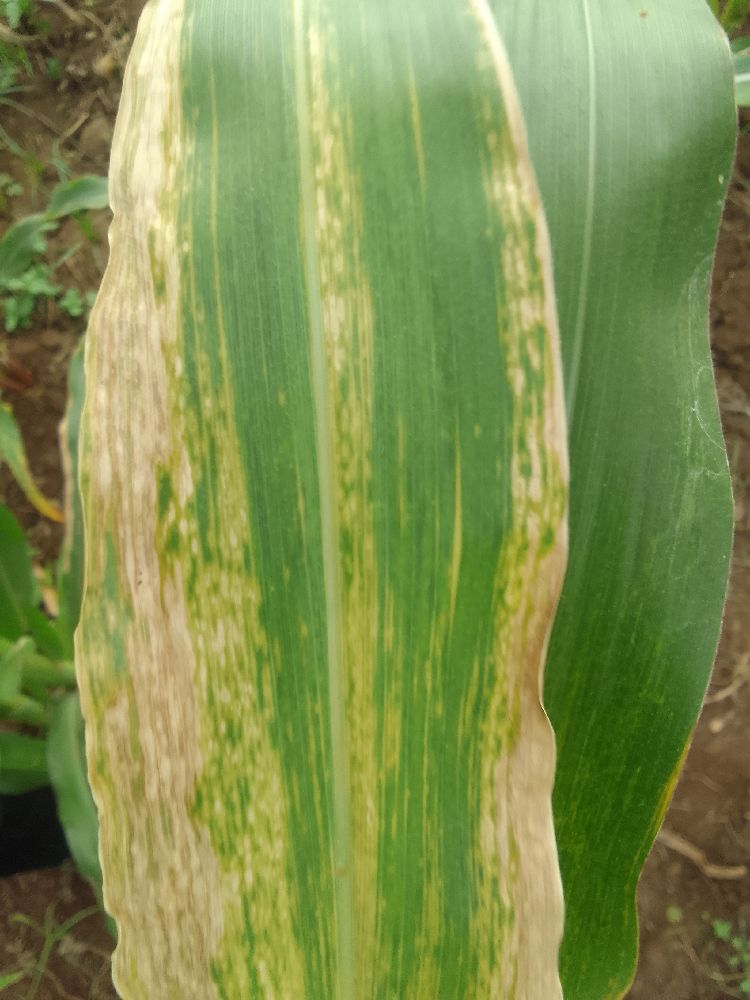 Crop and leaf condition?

maize, maize lethal necrosis
